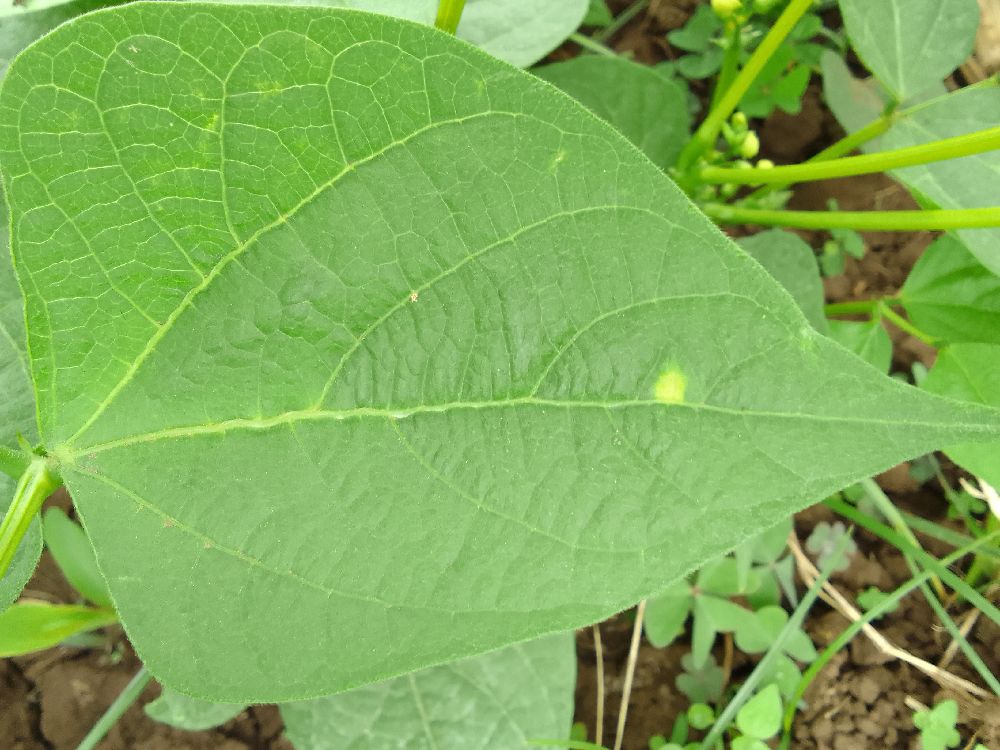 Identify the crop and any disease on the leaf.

common bean, healthy
